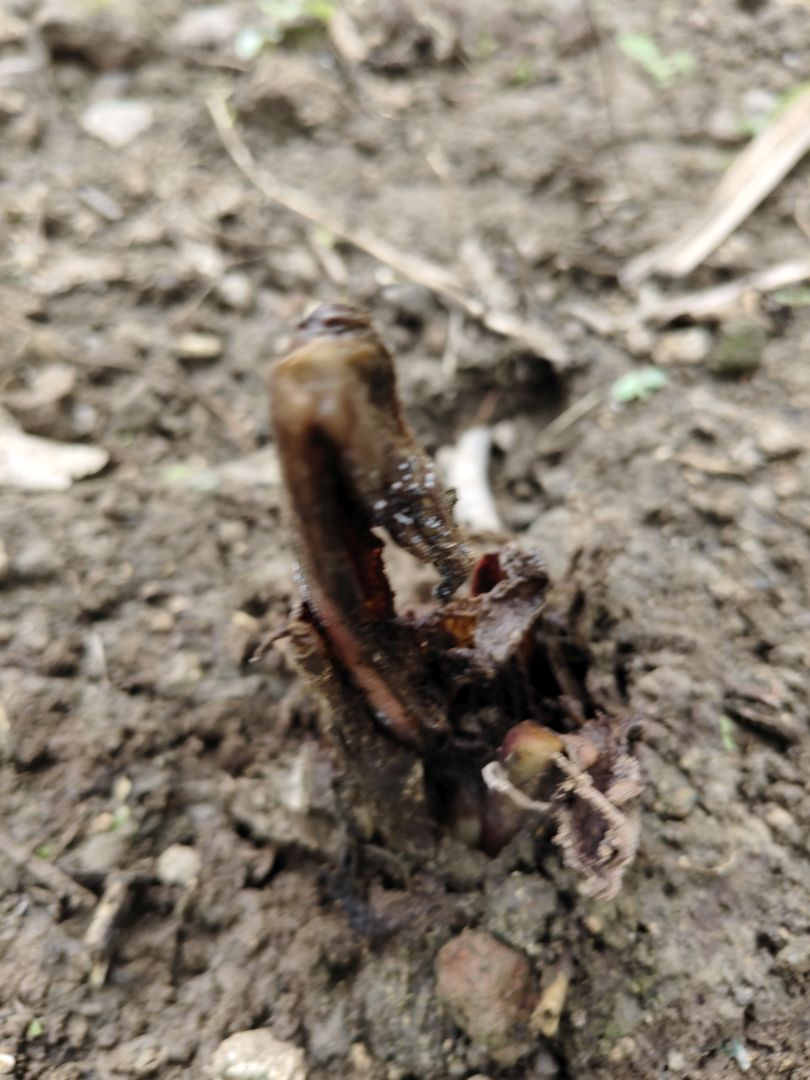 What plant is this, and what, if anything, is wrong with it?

taro, root rot
